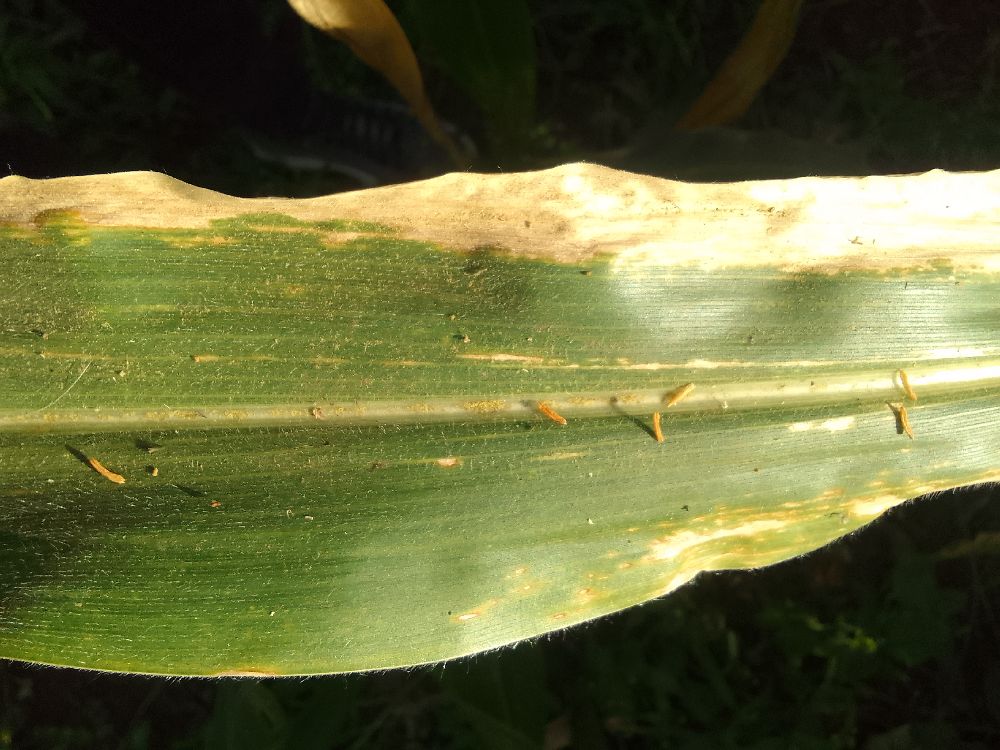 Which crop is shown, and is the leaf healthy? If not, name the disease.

maize, maize lethal necrosis
